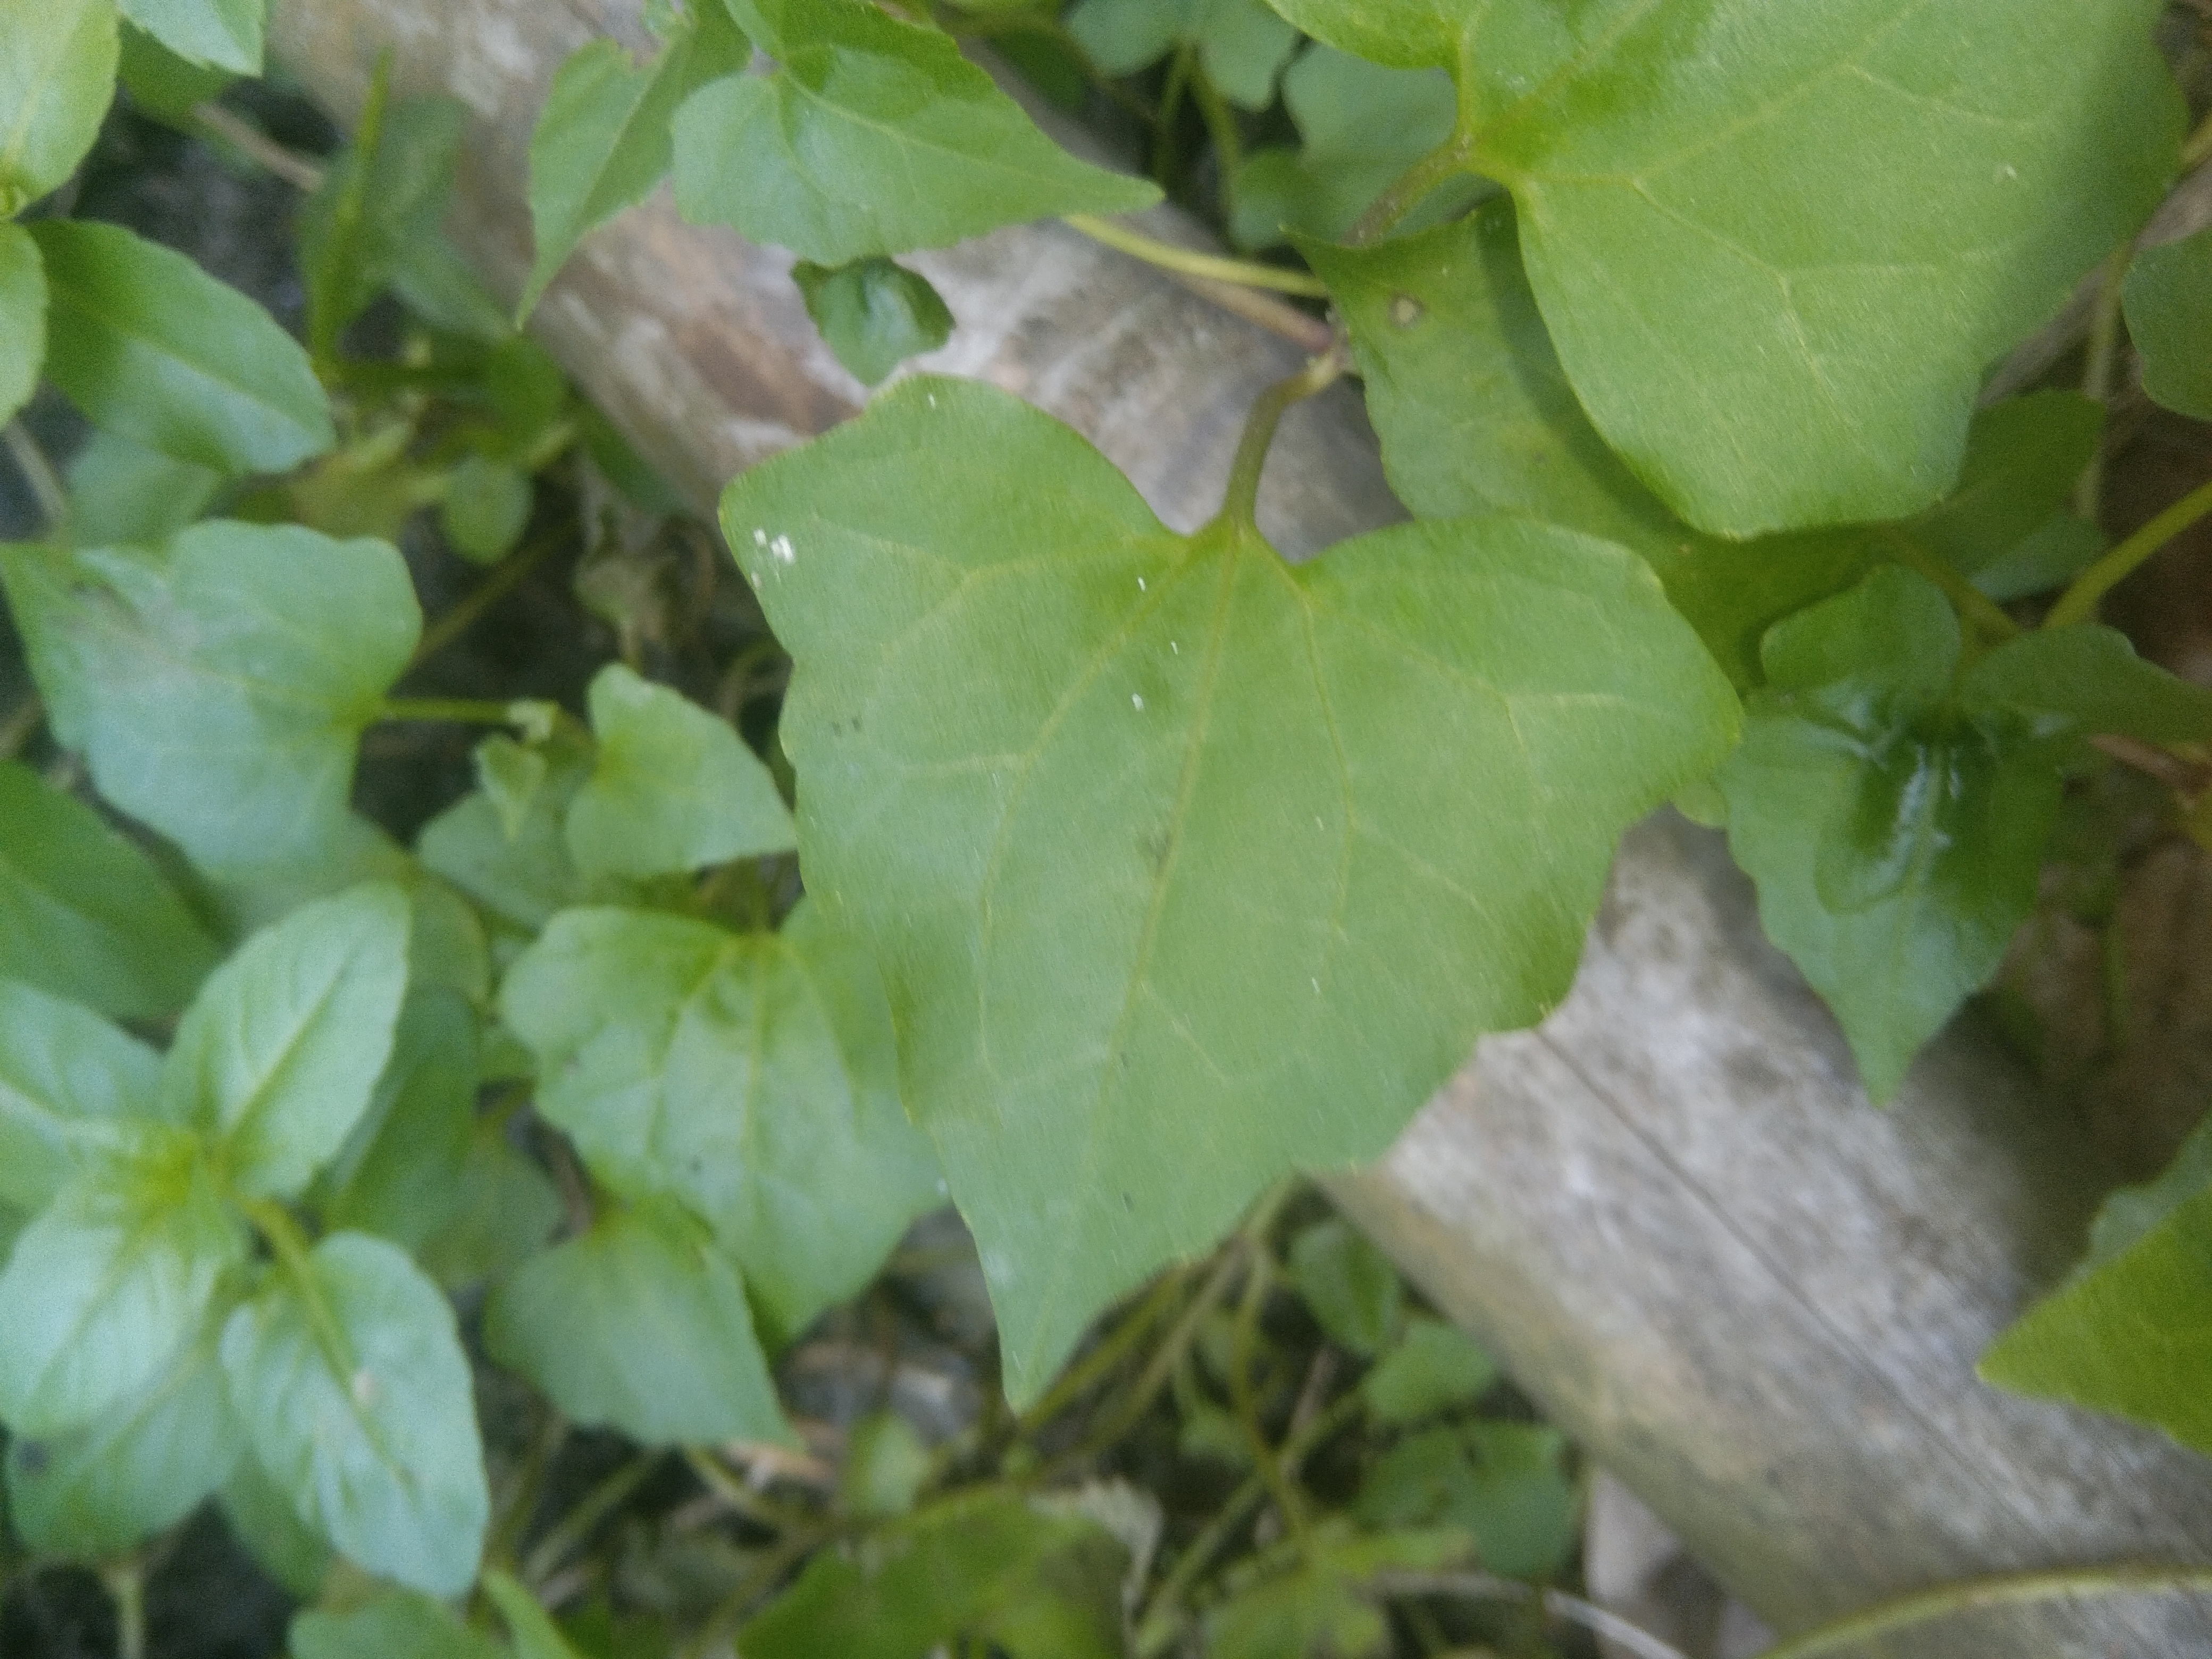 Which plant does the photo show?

bitter vine
